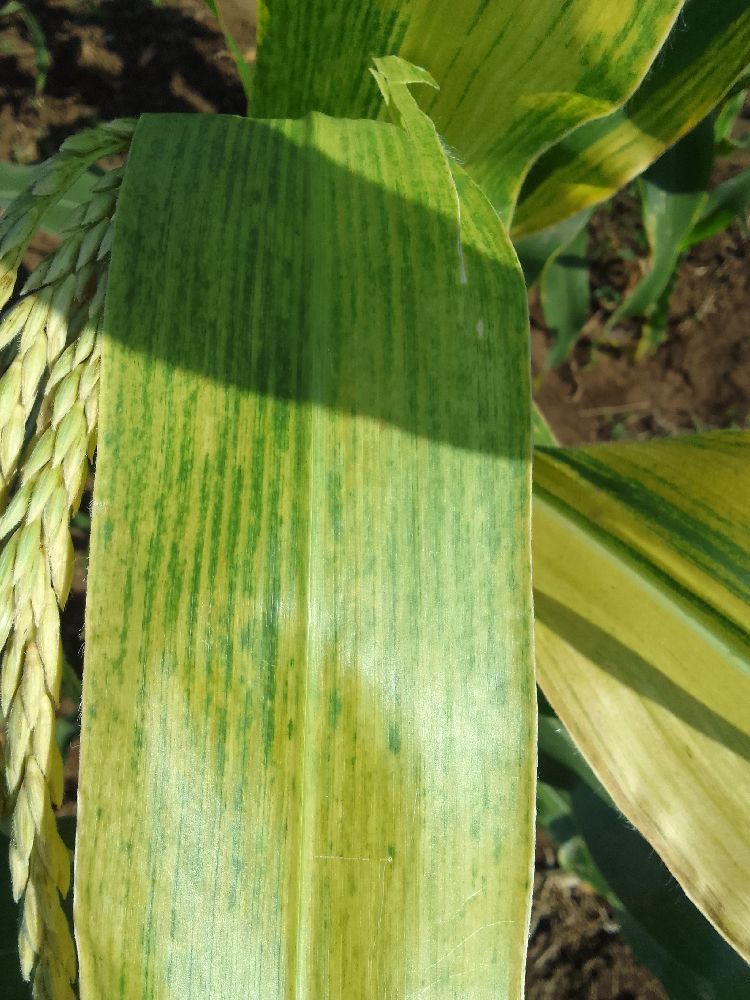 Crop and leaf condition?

maize, maize lethal necrosis
